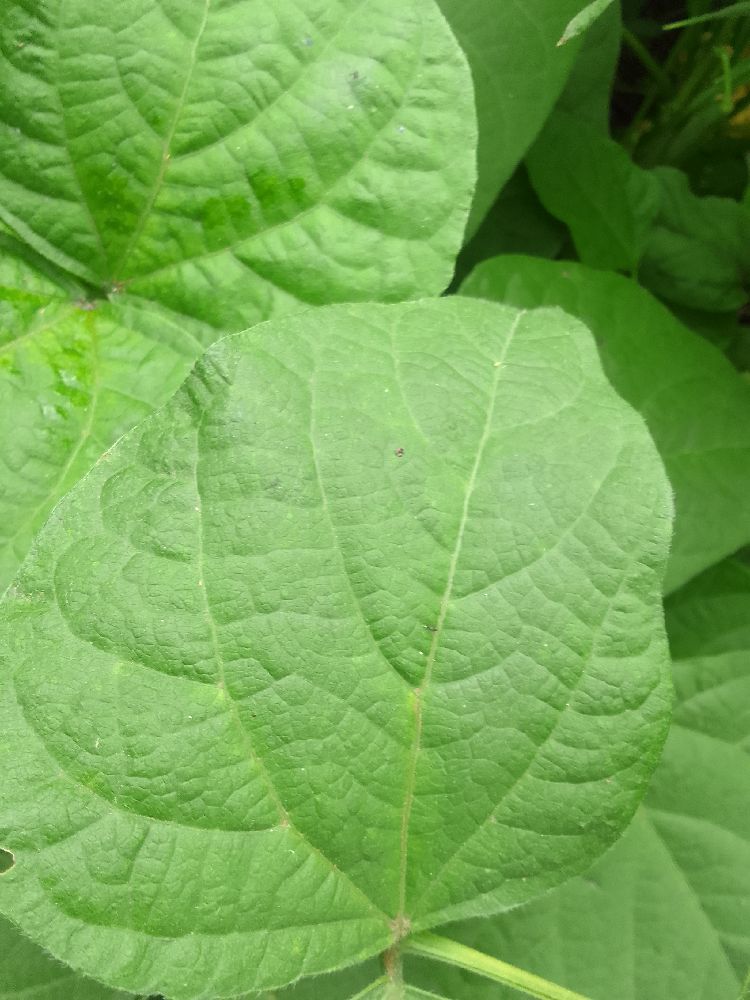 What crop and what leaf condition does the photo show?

common bean, healthy
